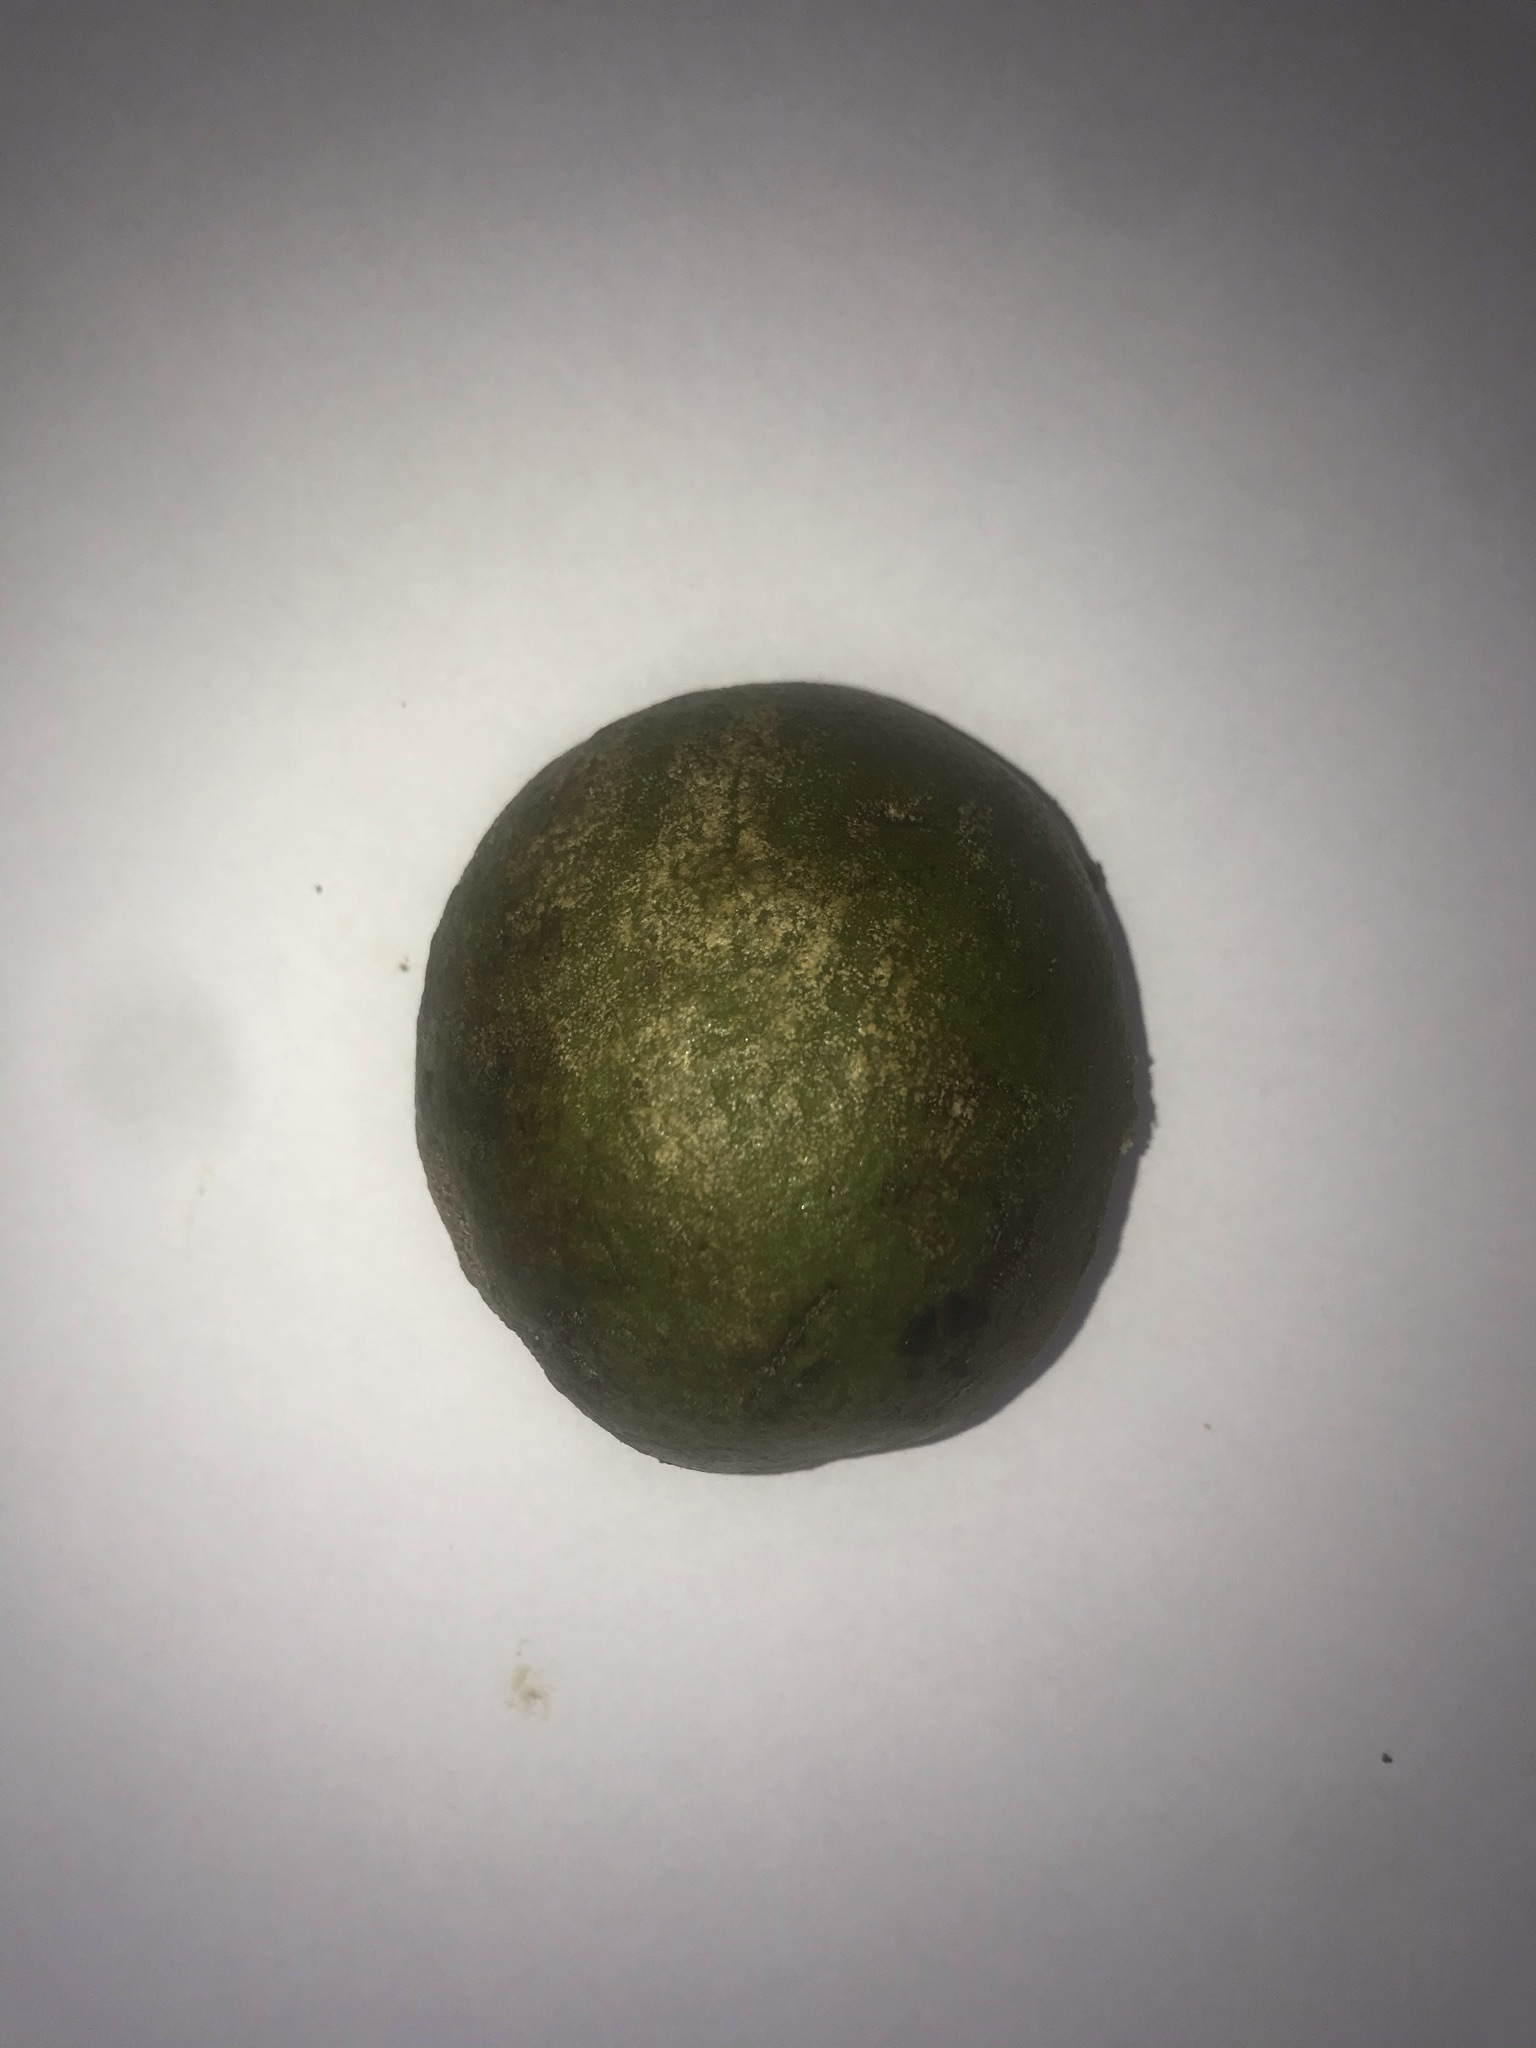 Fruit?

pequi
